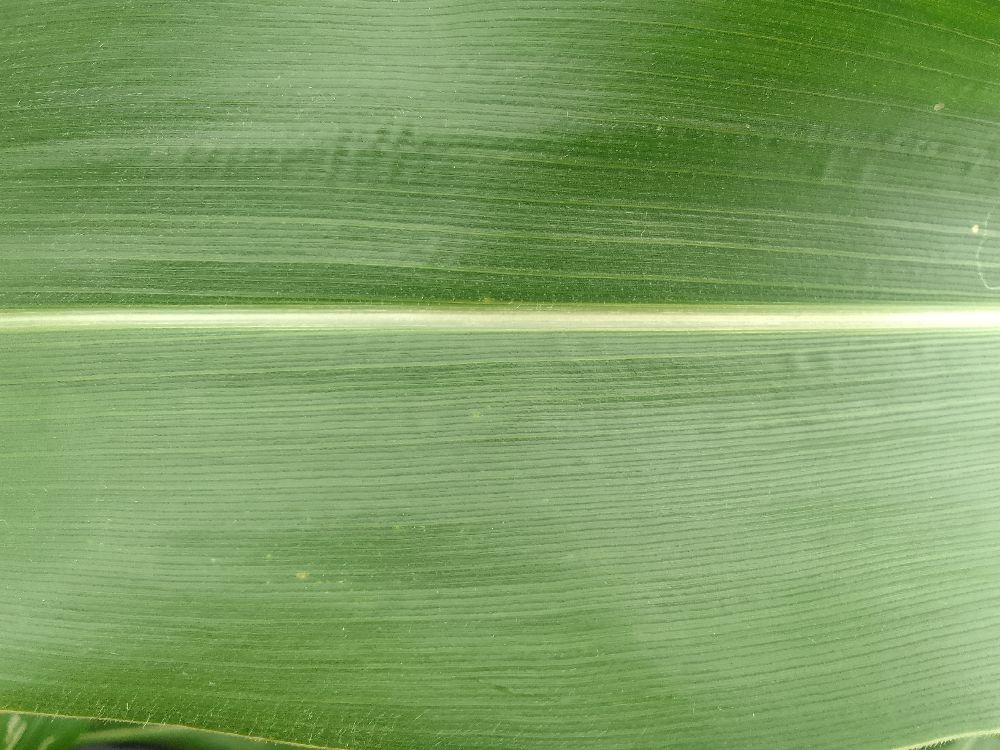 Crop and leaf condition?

maize, healthy
